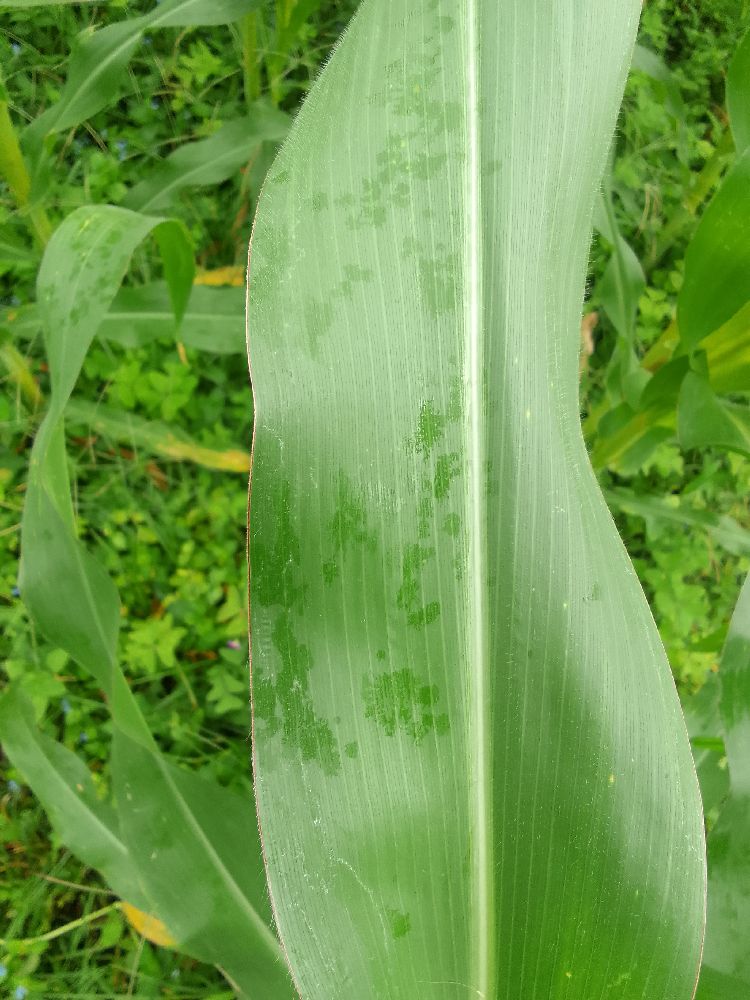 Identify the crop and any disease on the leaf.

maize, healthy
